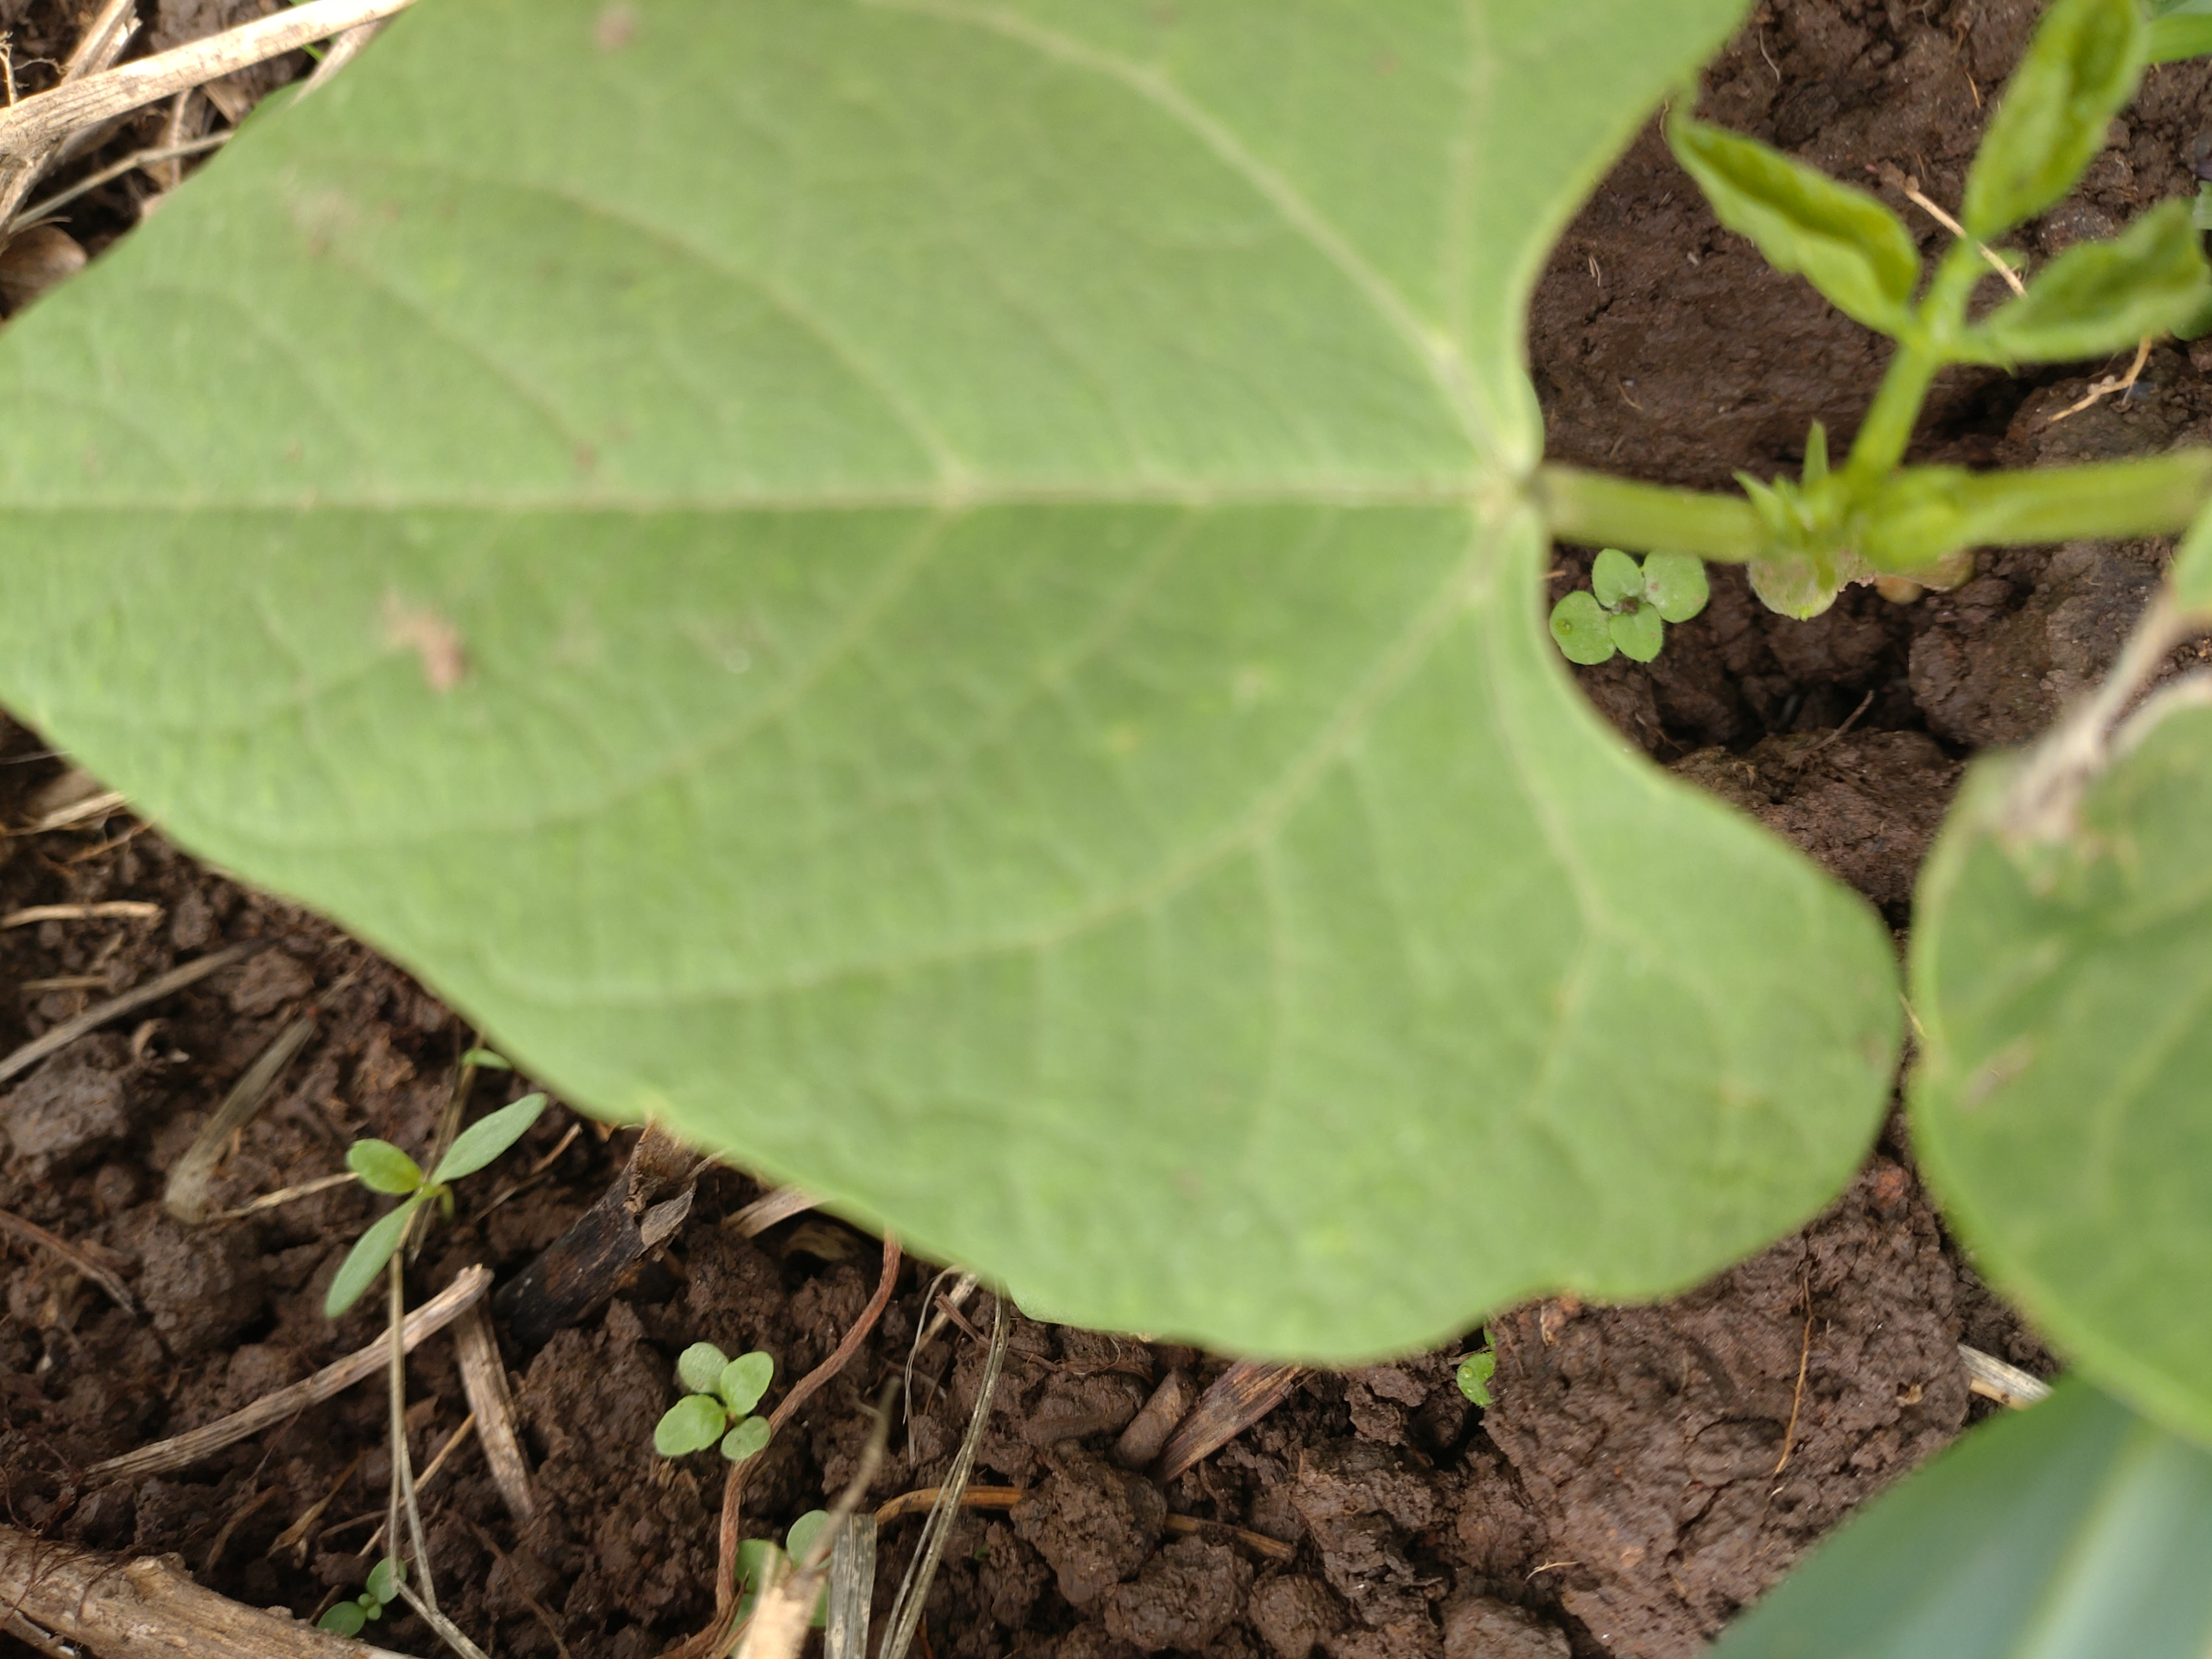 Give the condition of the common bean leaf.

healthy
